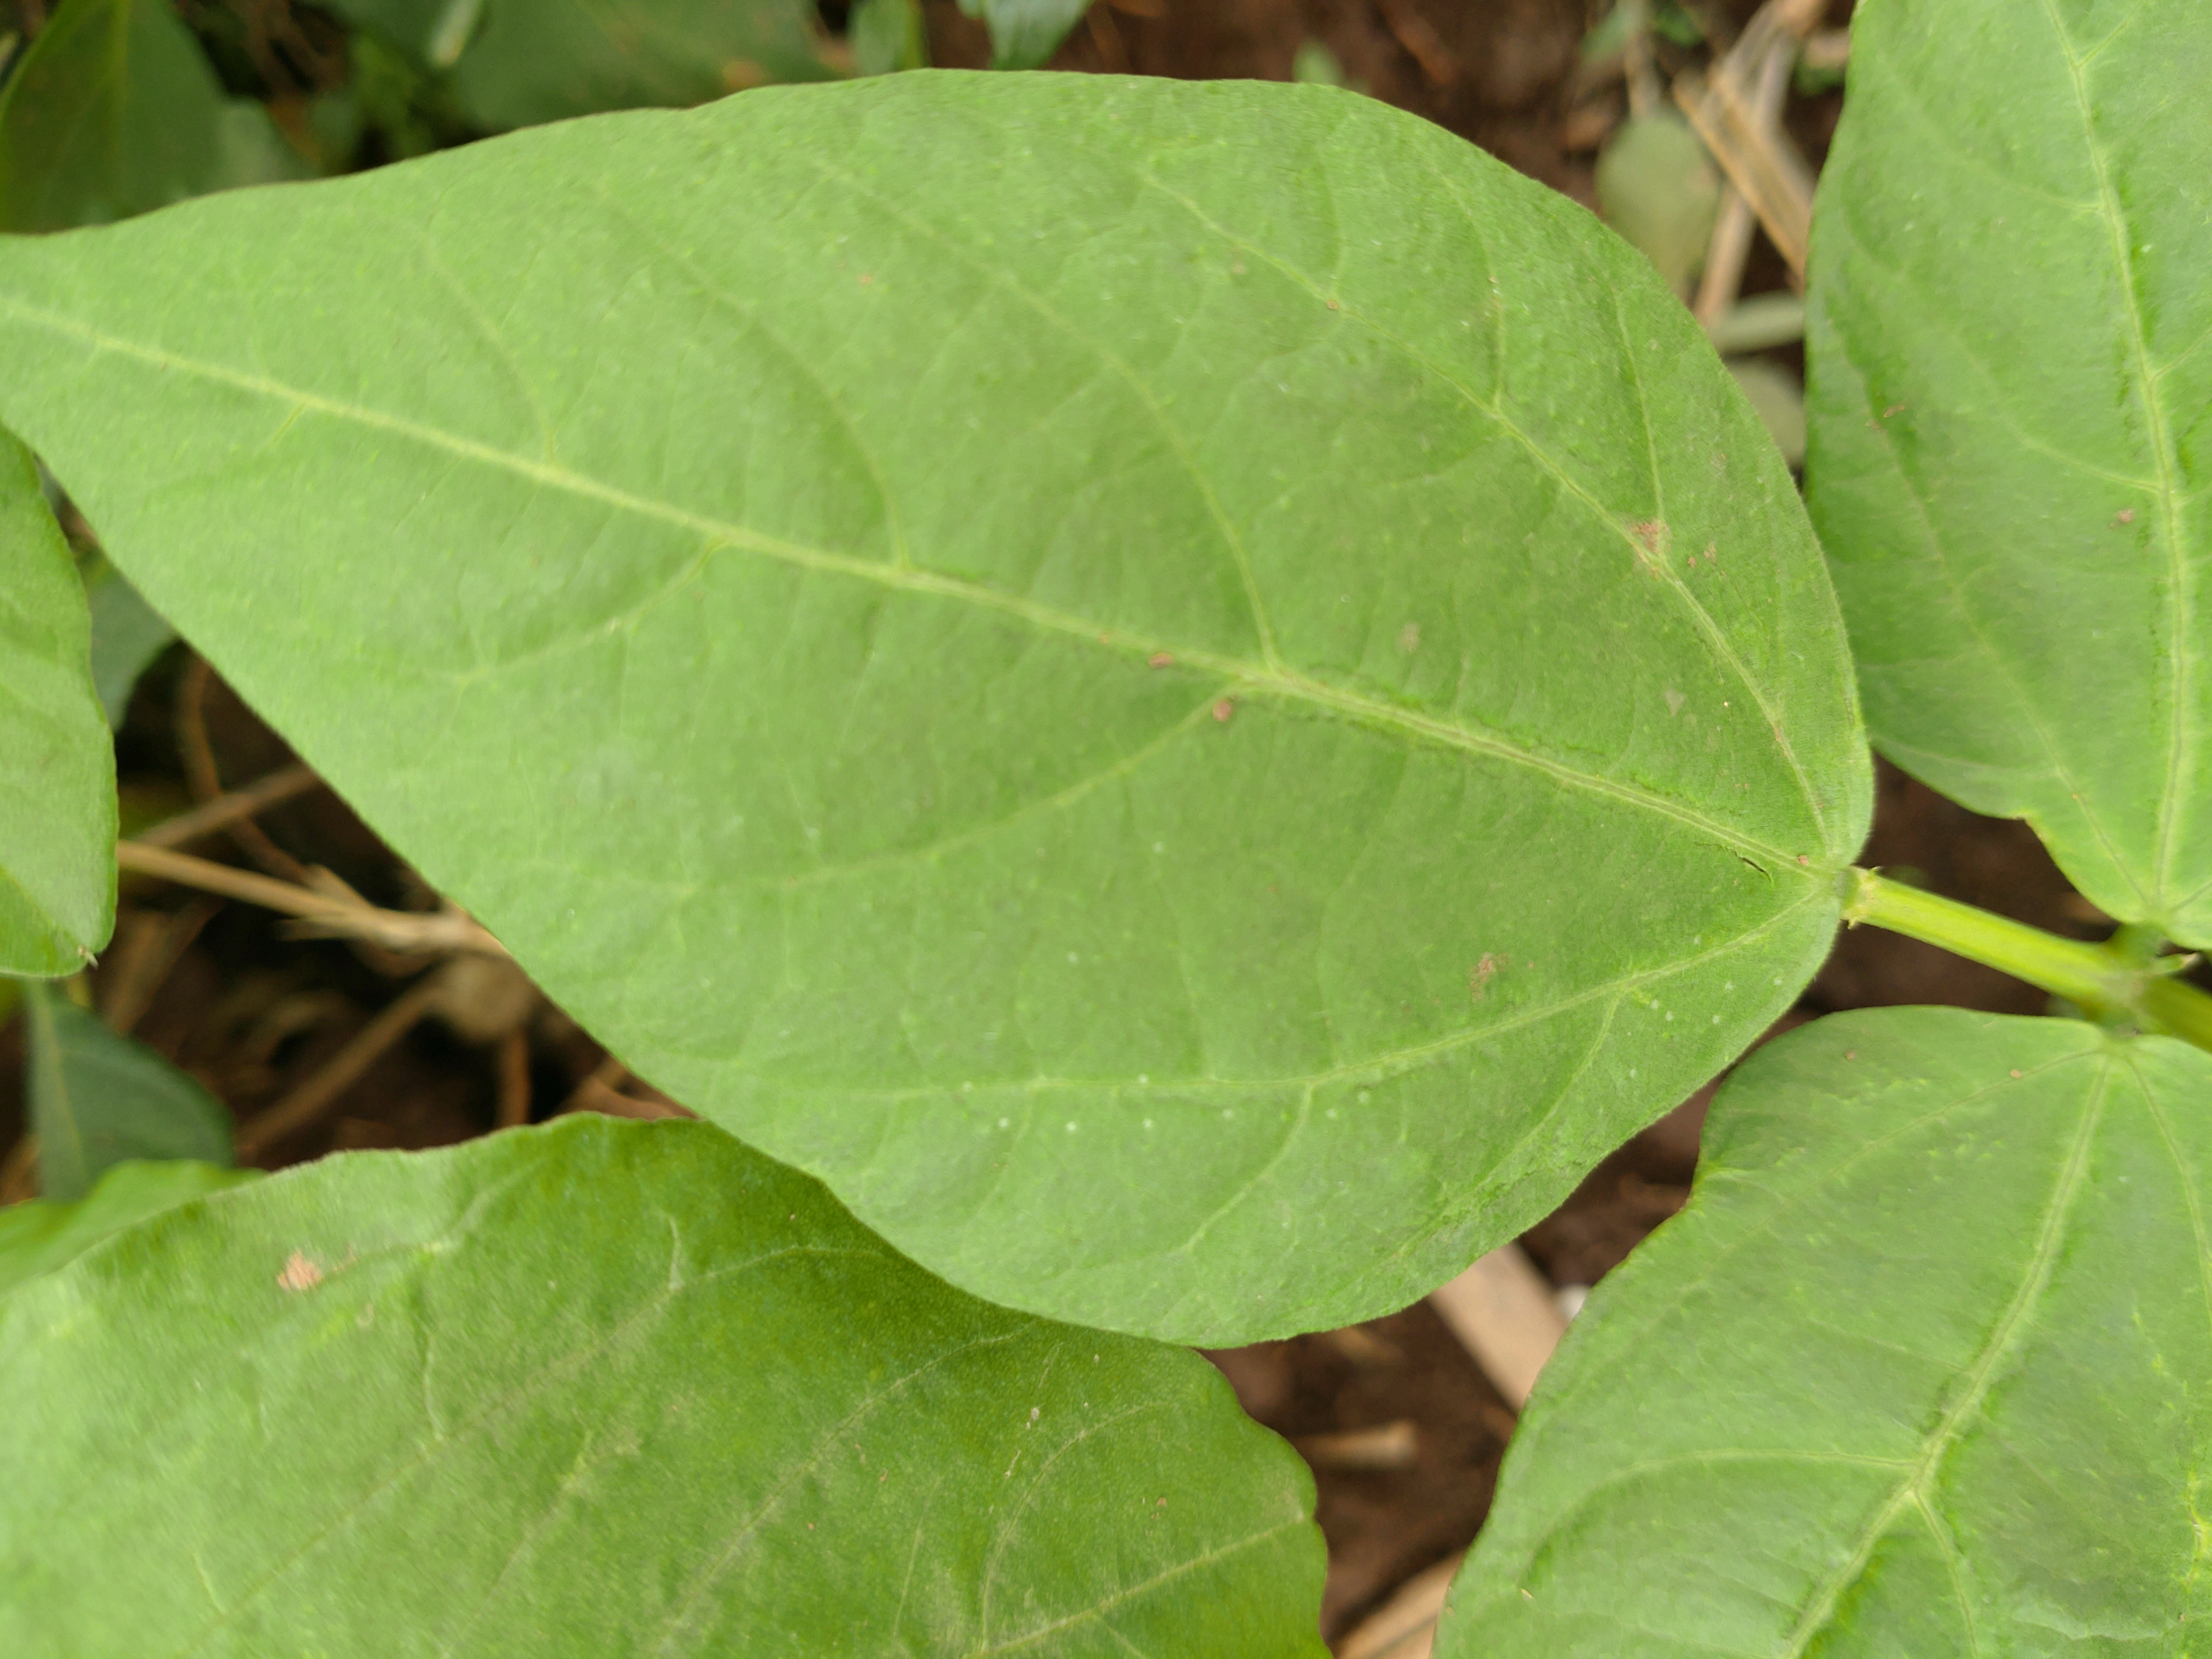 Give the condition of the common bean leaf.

healthy
